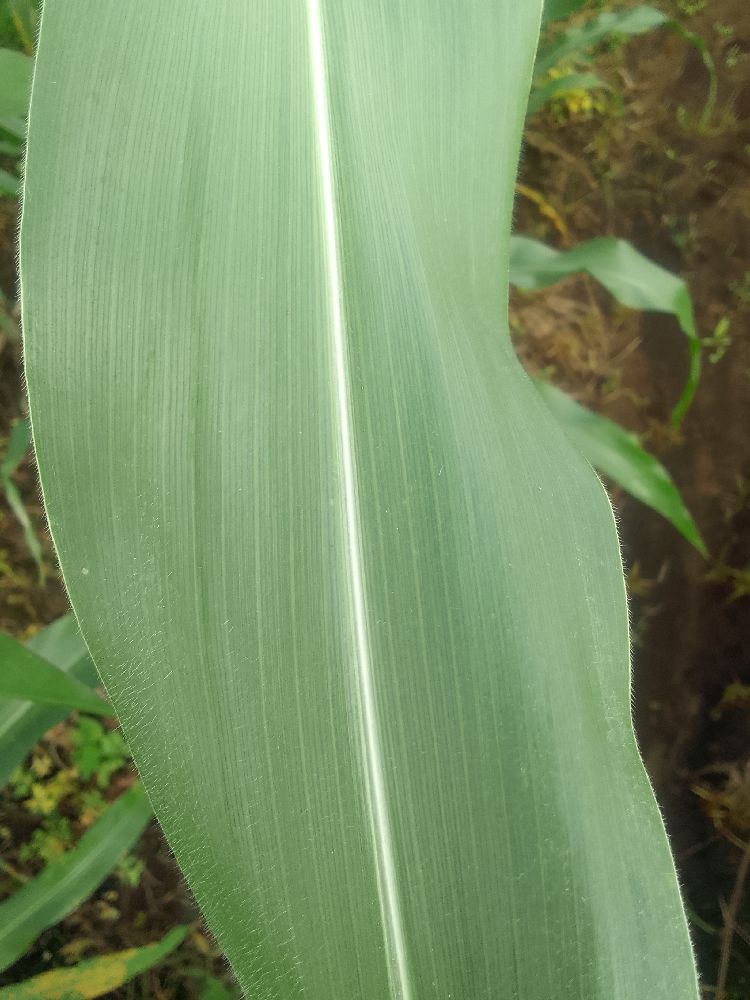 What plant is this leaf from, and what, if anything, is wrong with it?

maize, healthy
